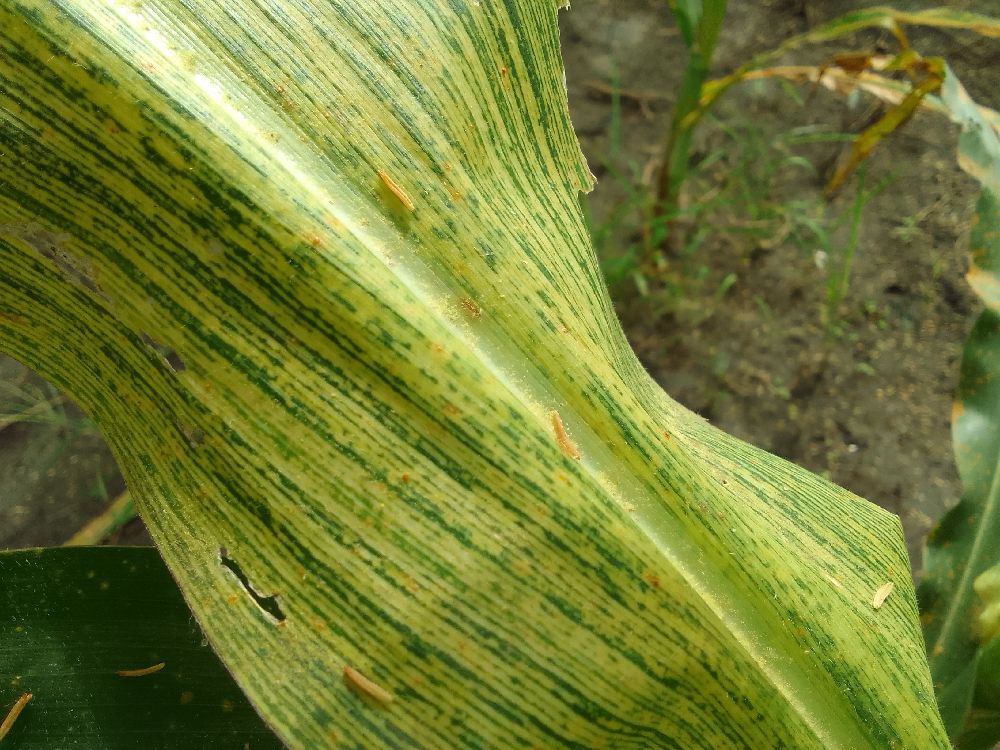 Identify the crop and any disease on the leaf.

maize, maize streak virus
